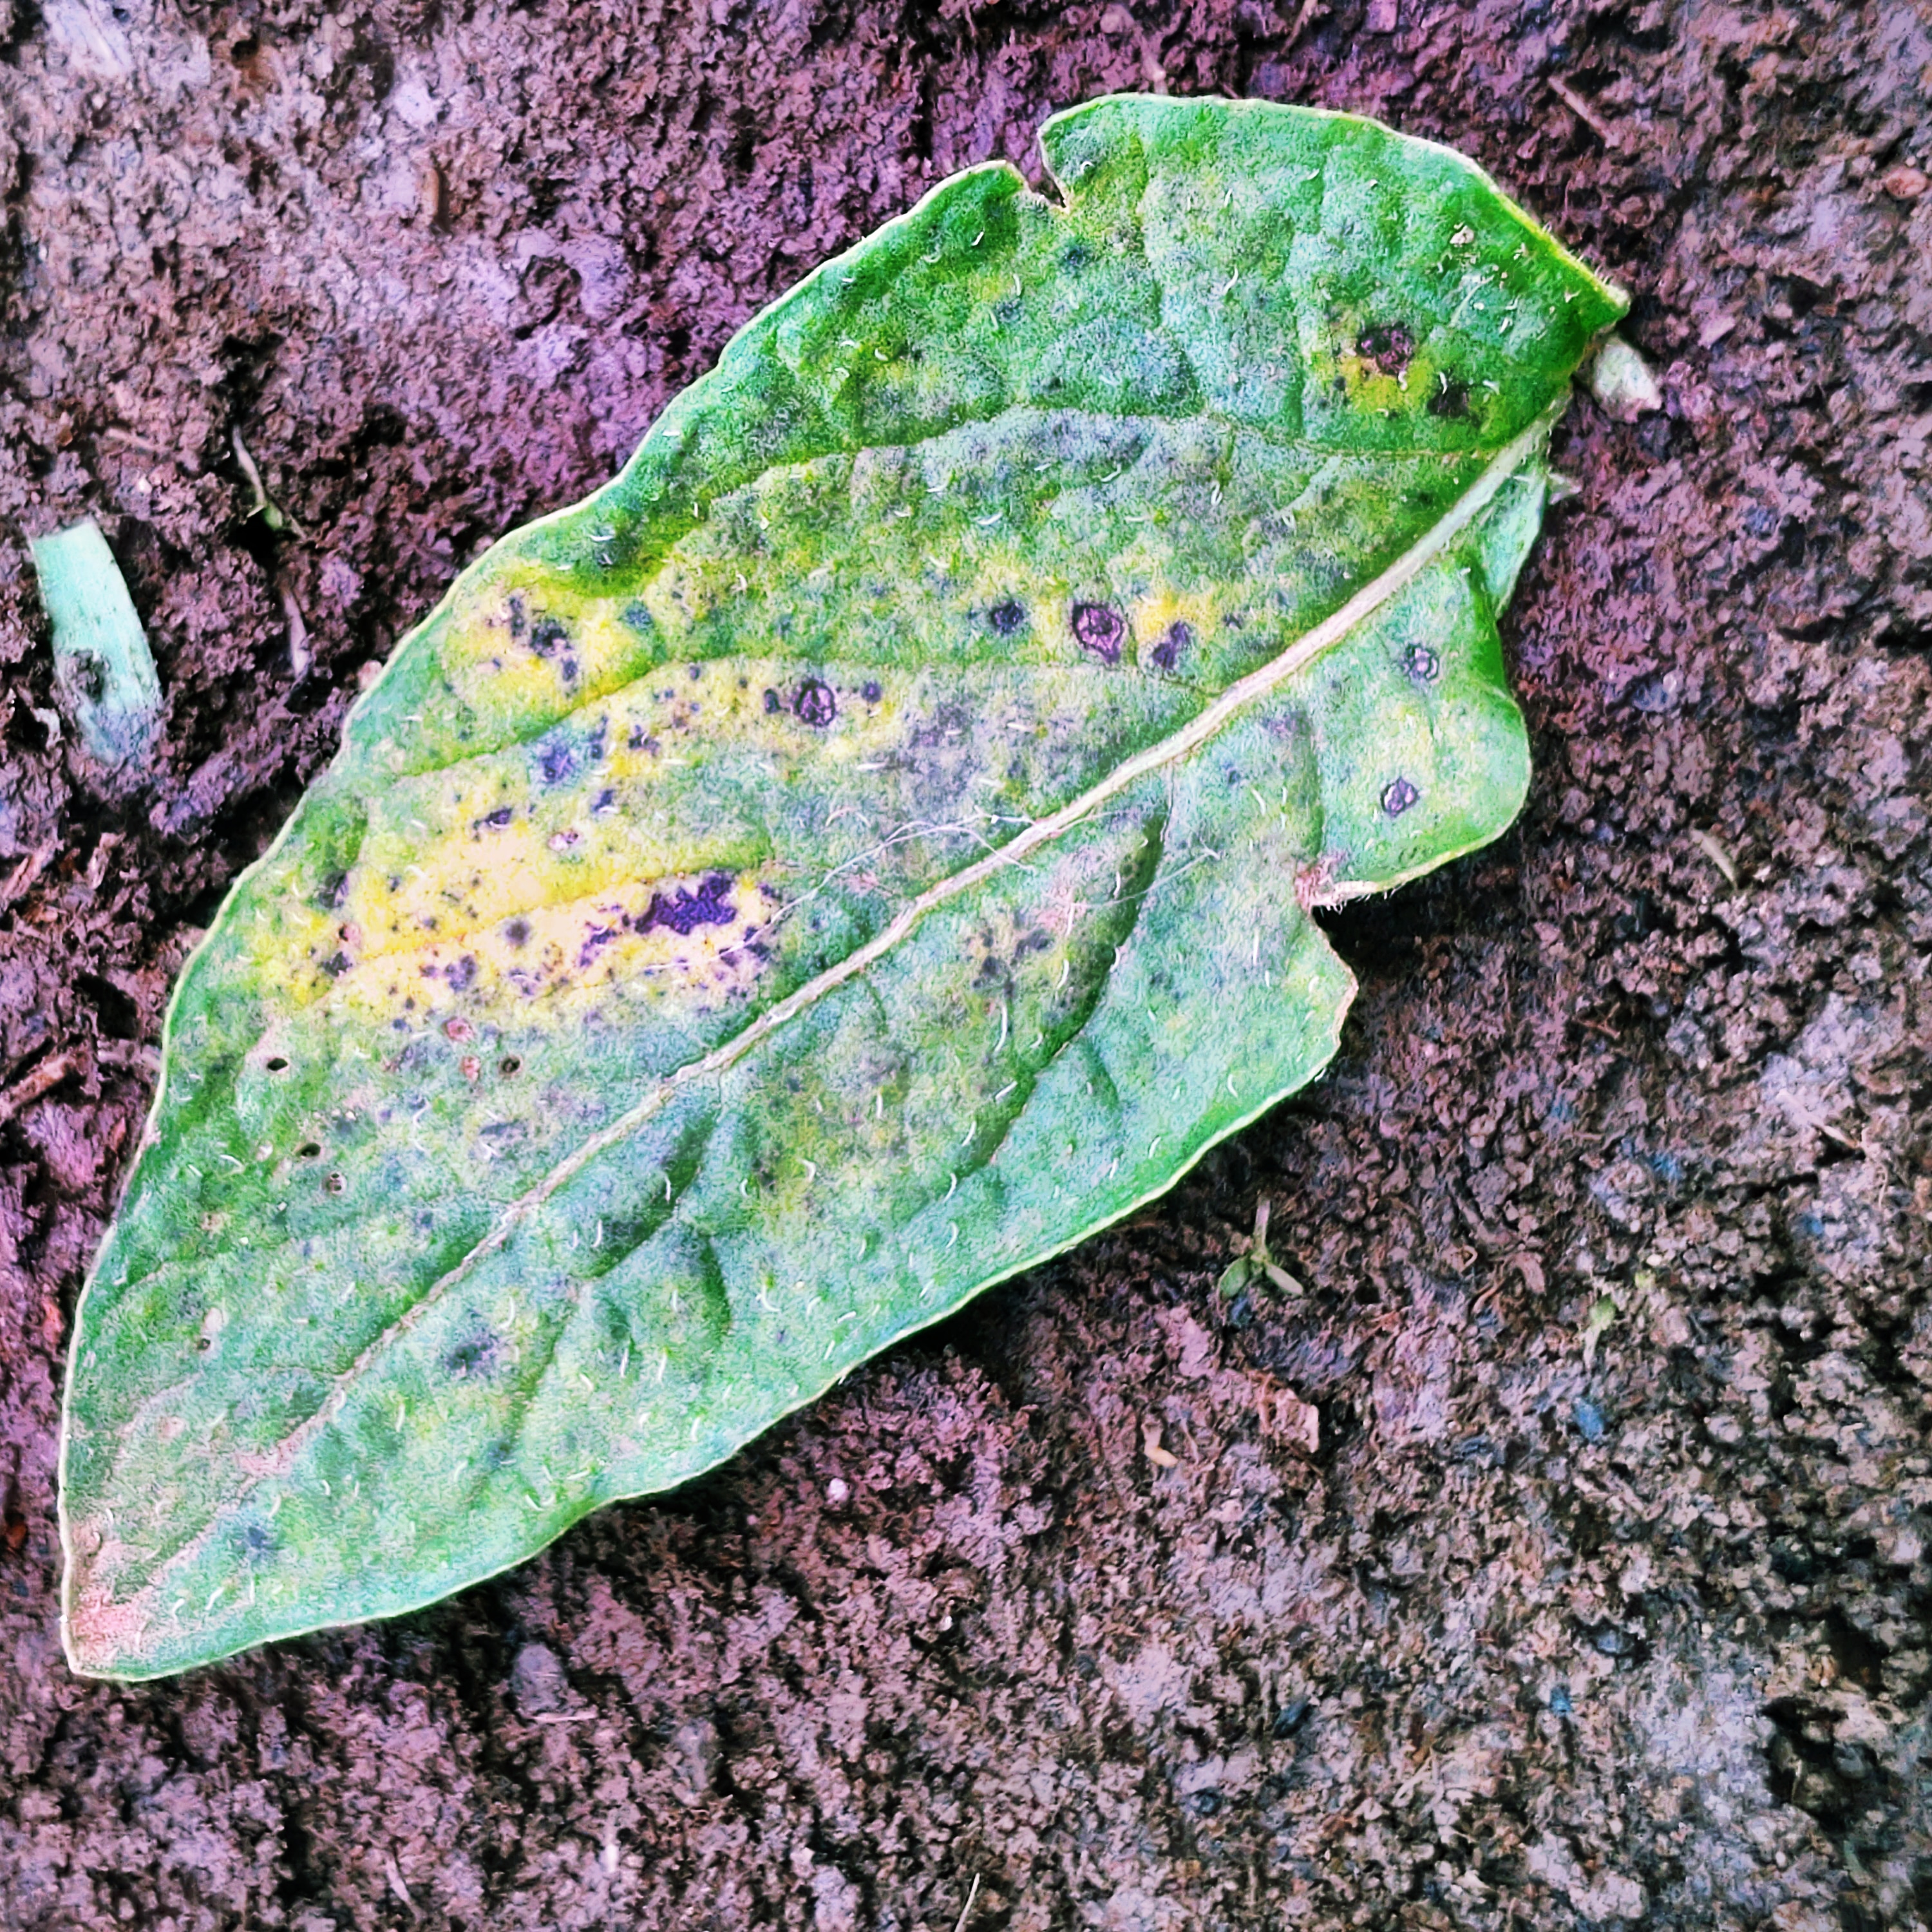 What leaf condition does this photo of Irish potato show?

late blight
